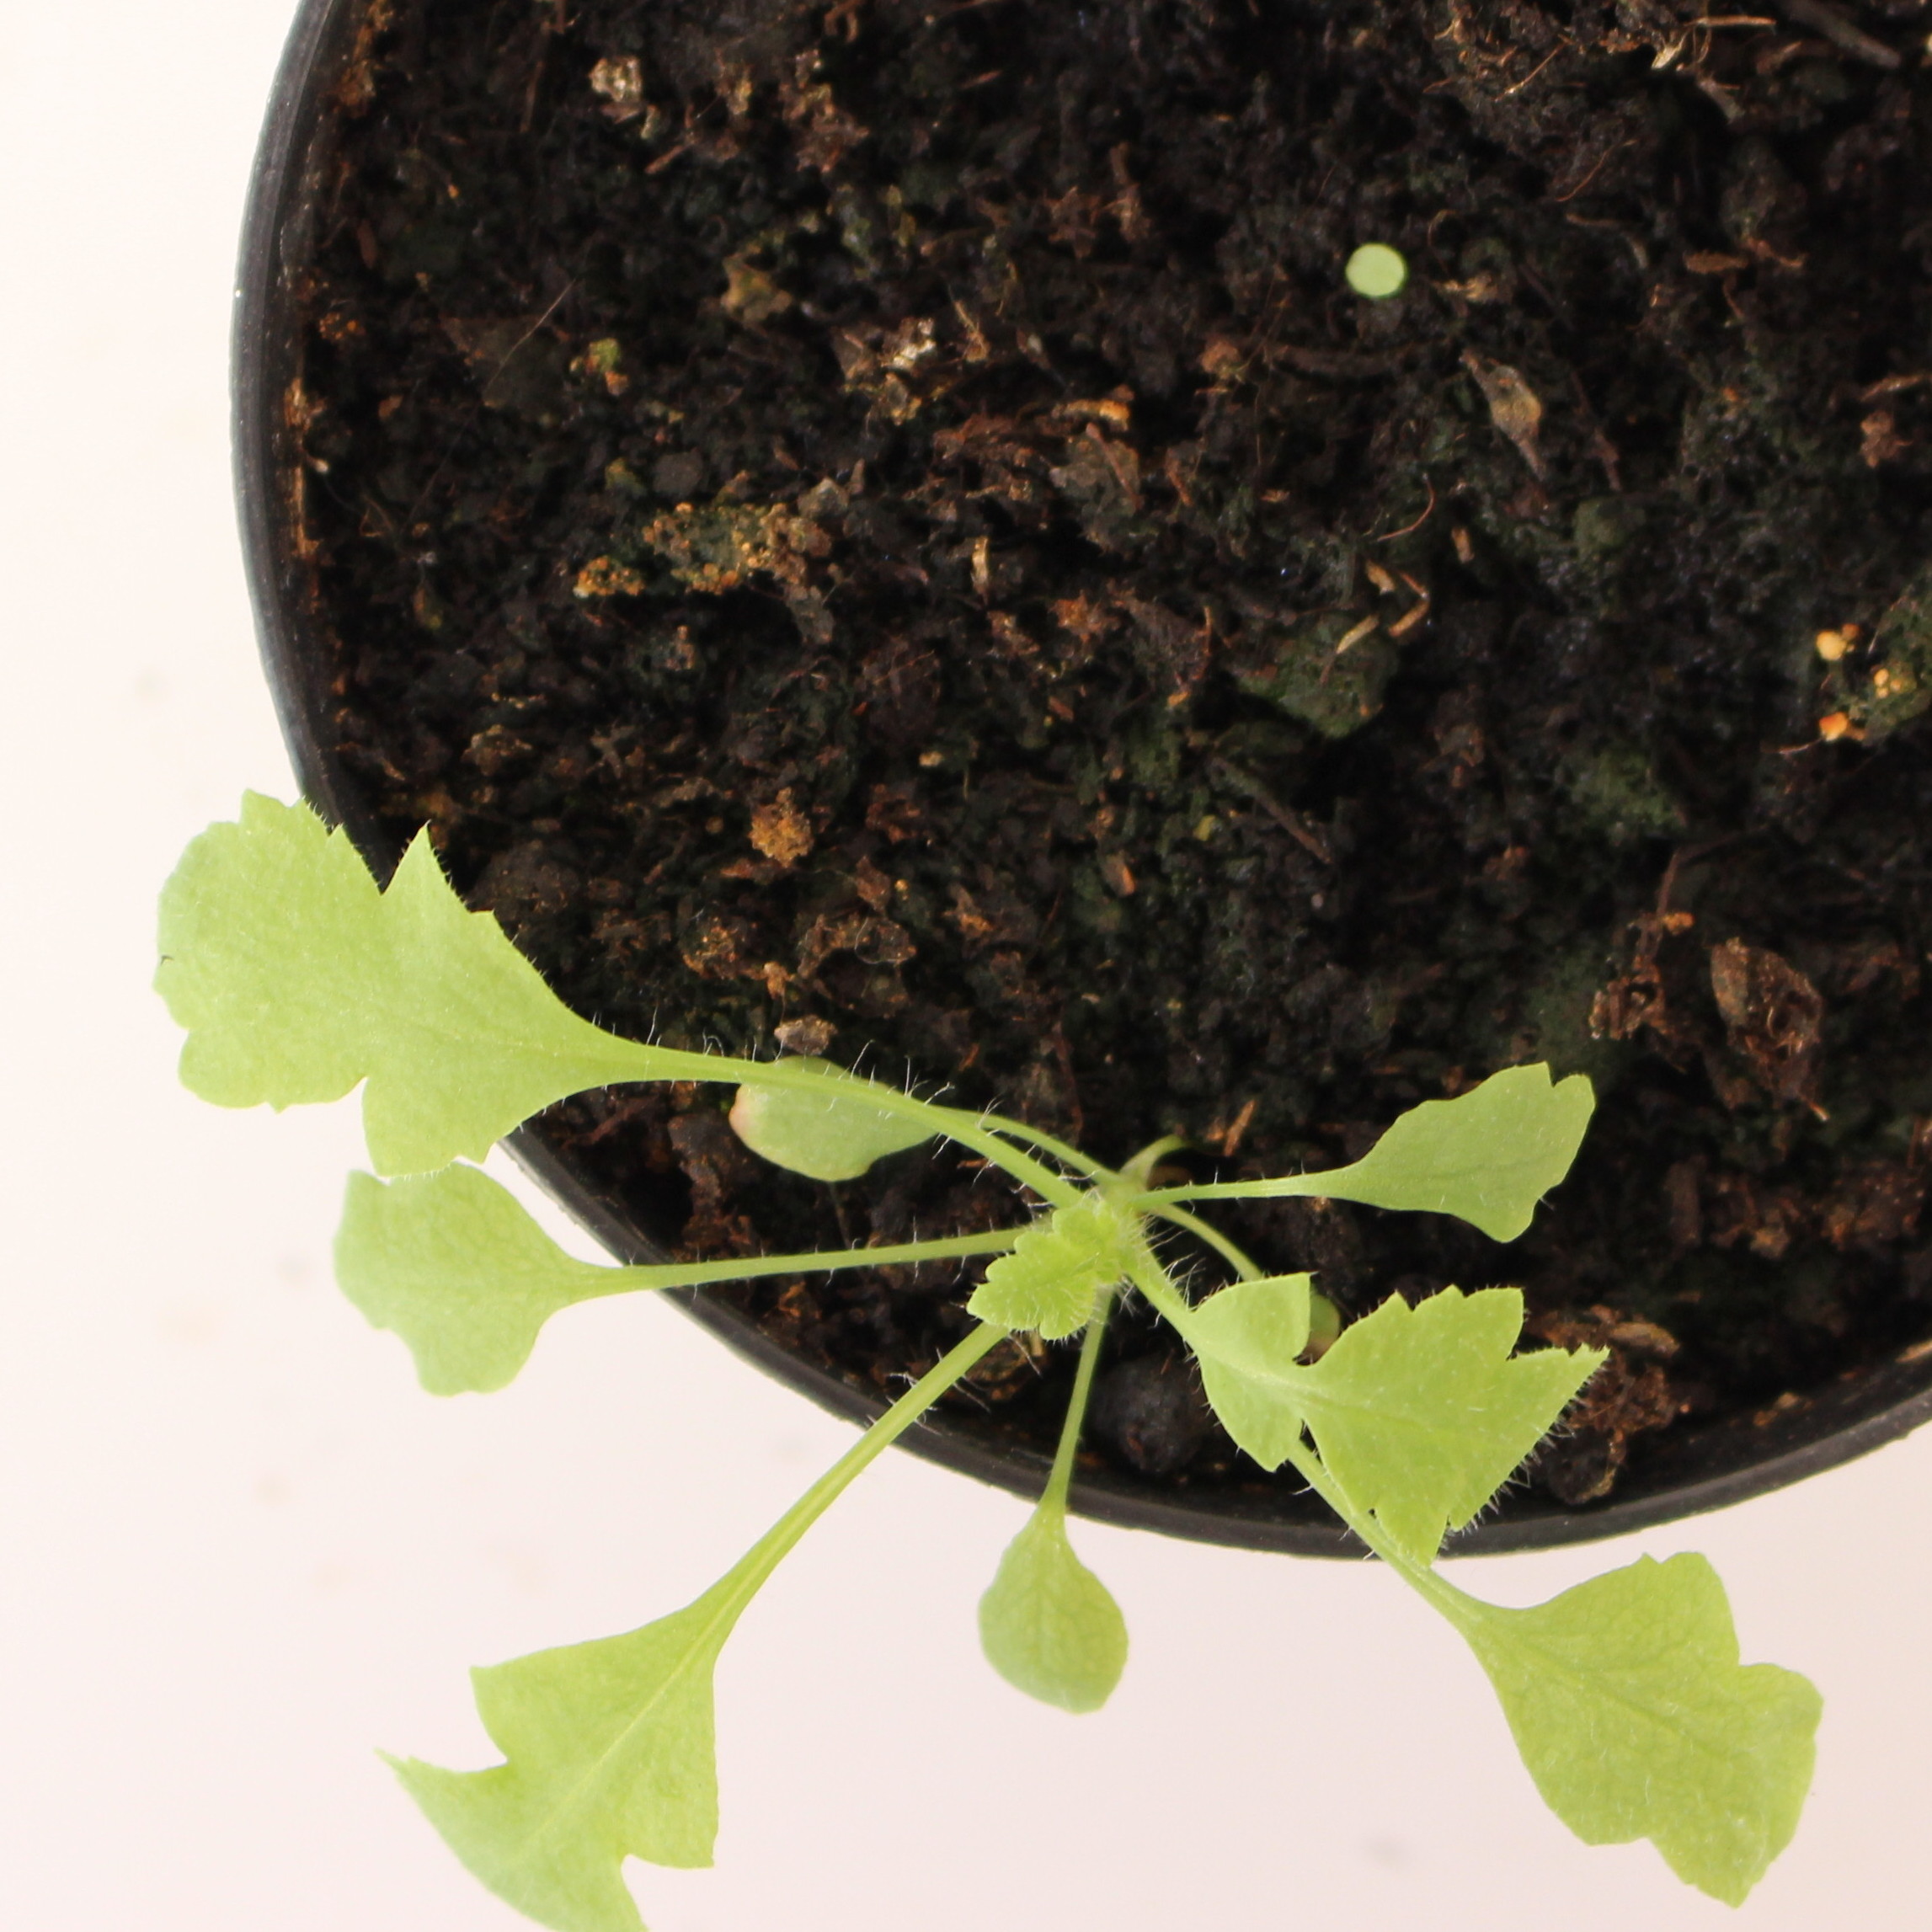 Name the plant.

Papaver rhoeas
